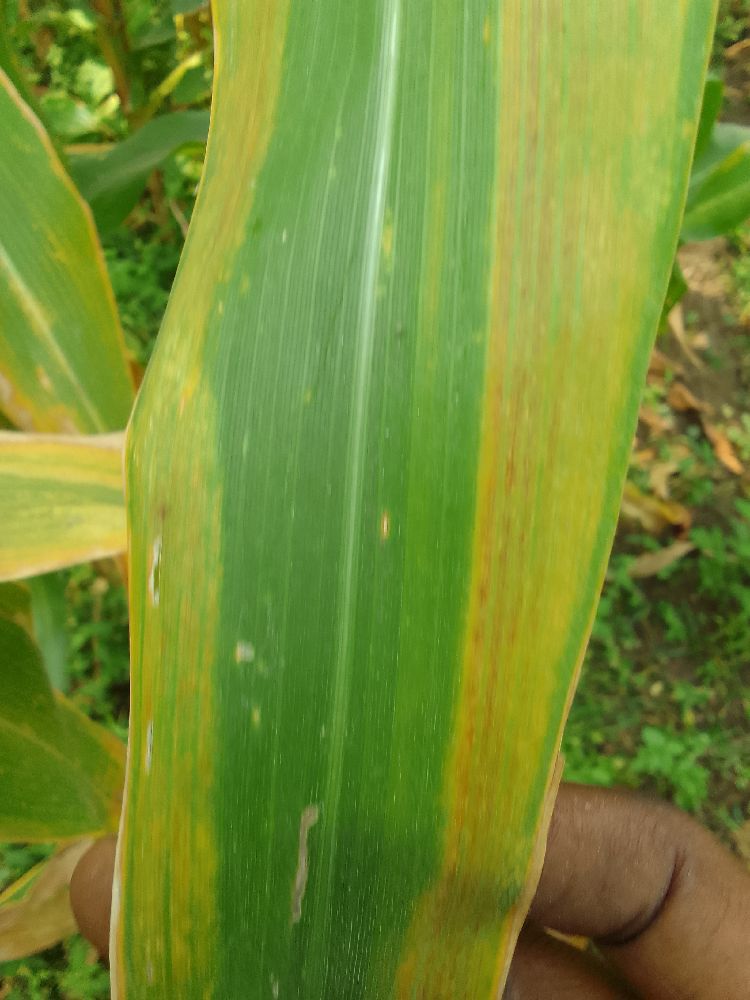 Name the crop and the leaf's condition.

maize, maize lethal necrosis
